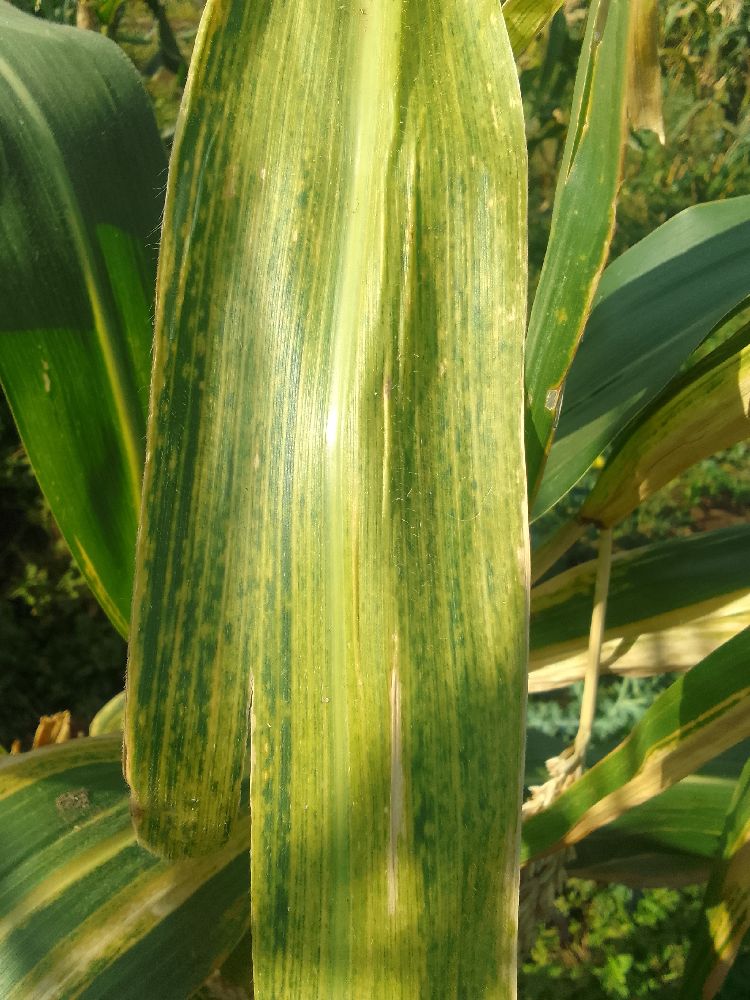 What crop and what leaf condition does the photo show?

maize, maize lethal necrosis
